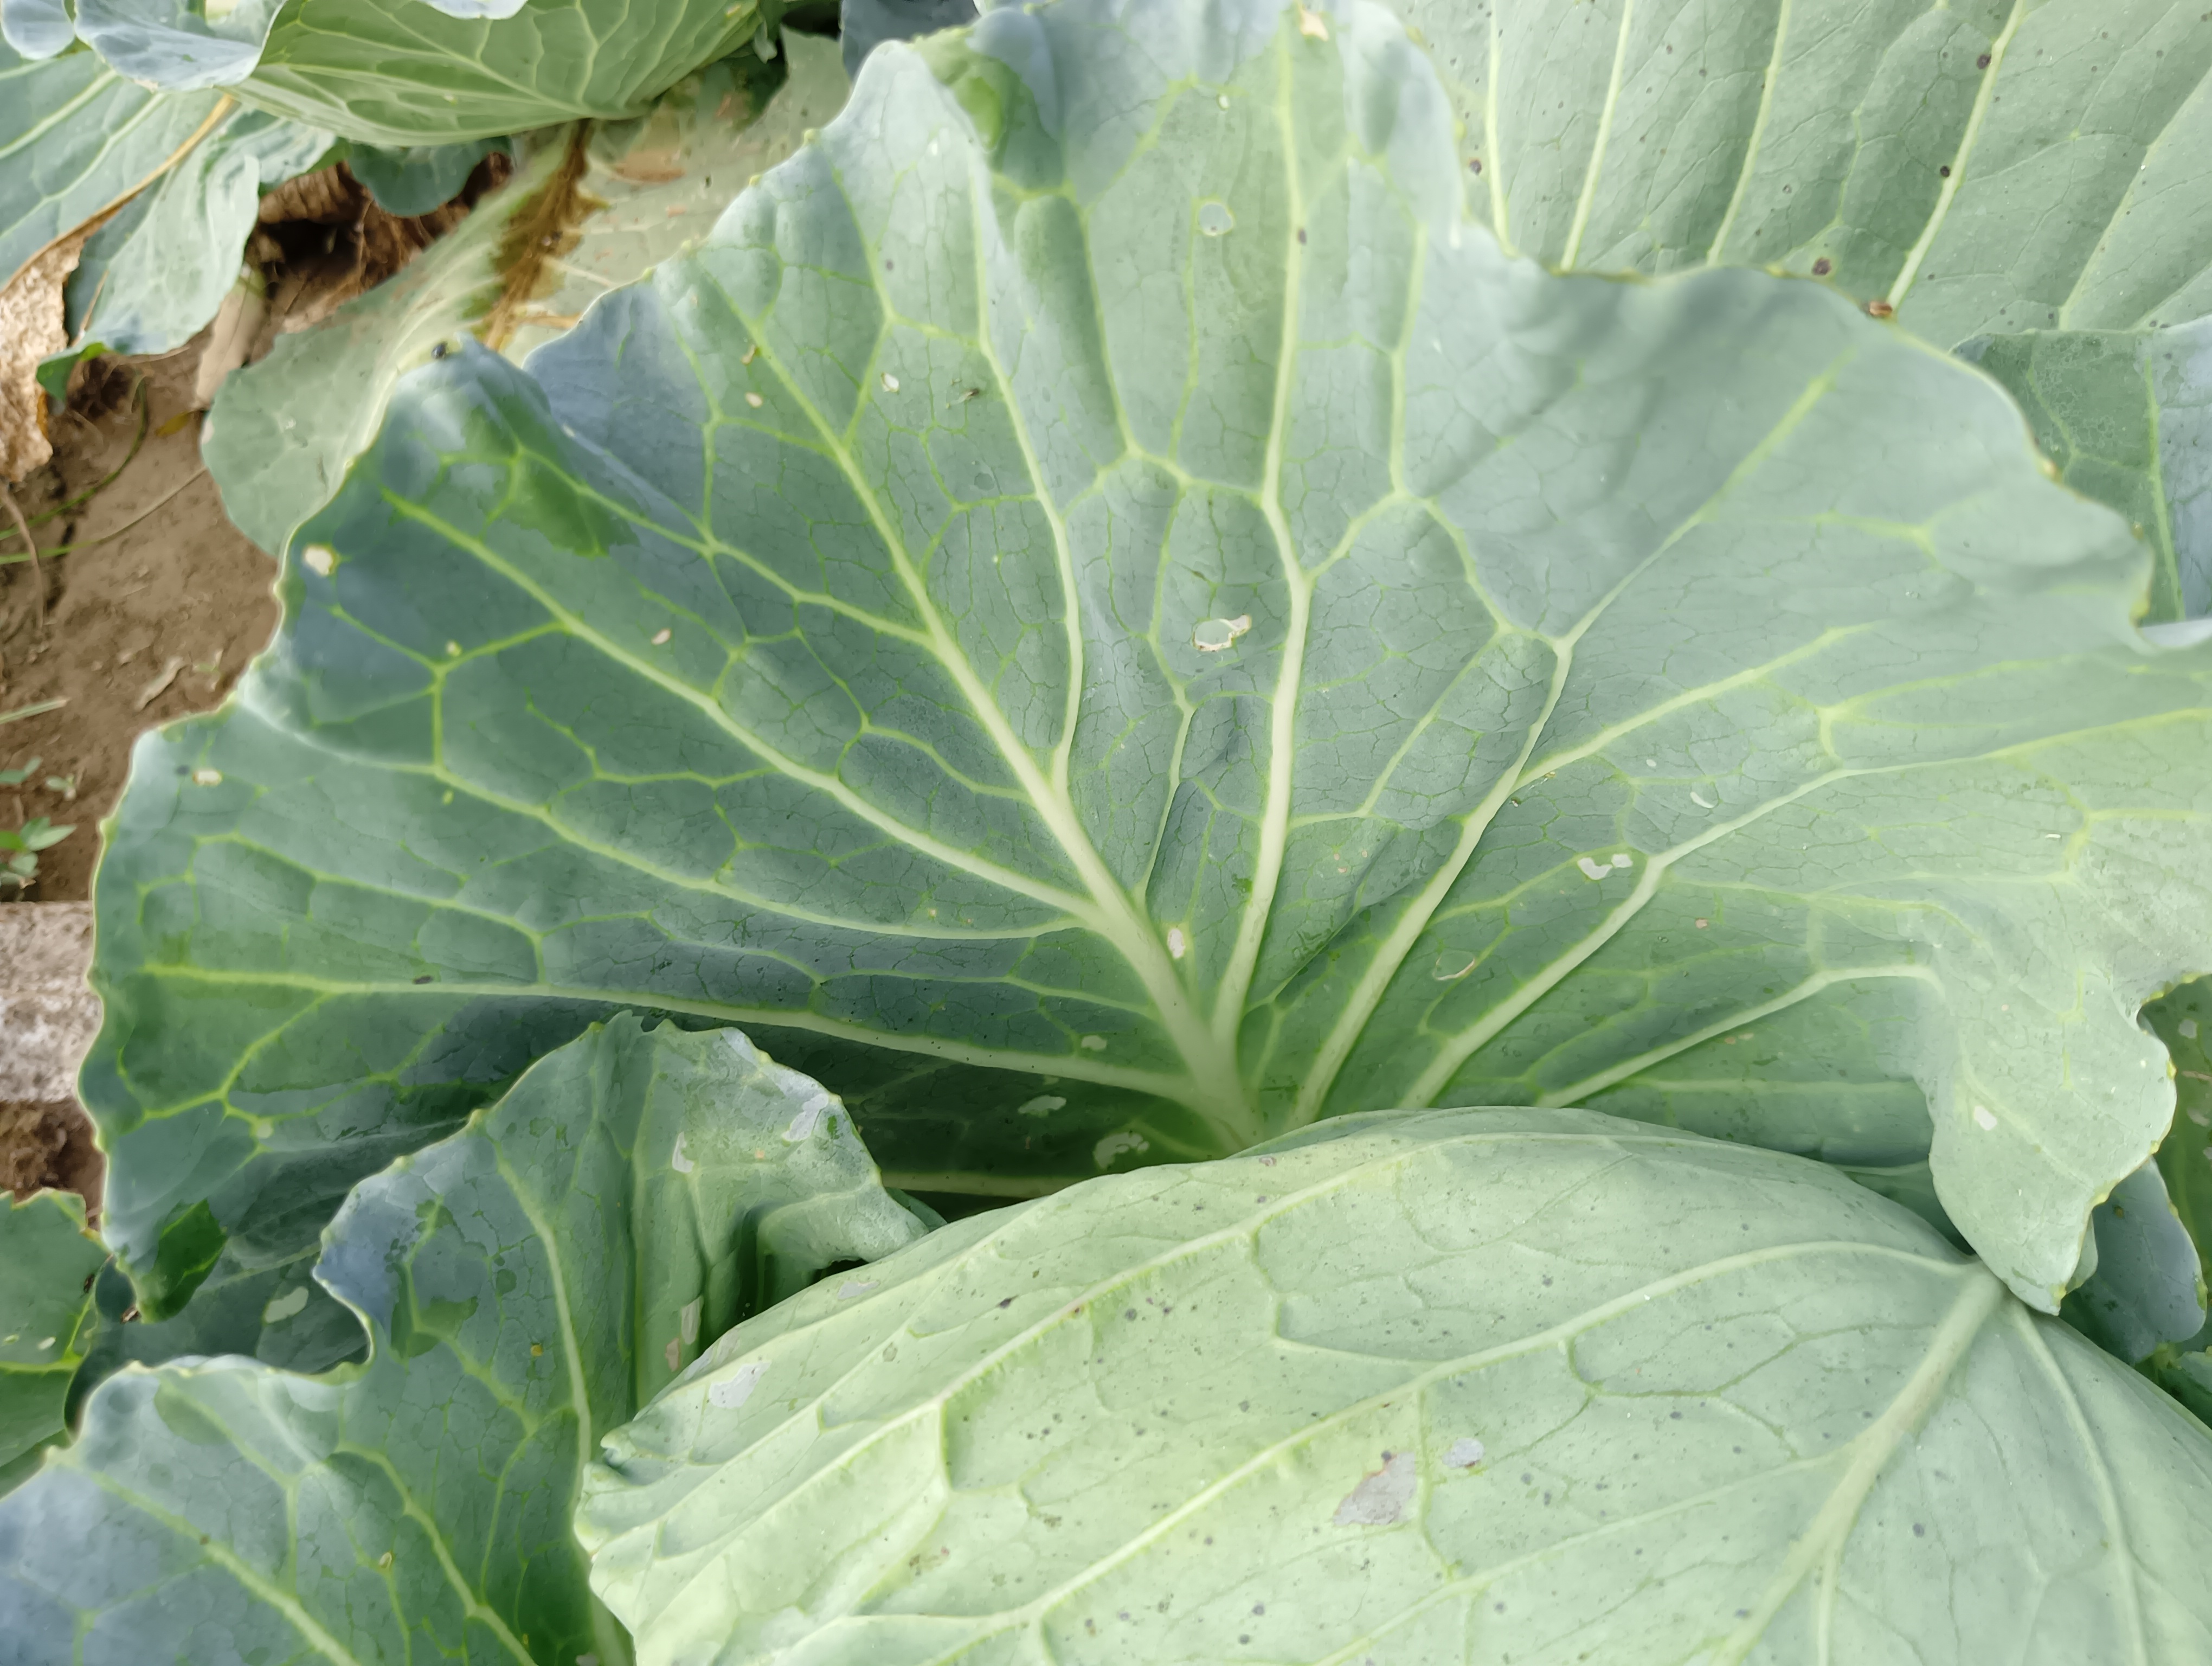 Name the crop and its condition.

cabbage, healthy
